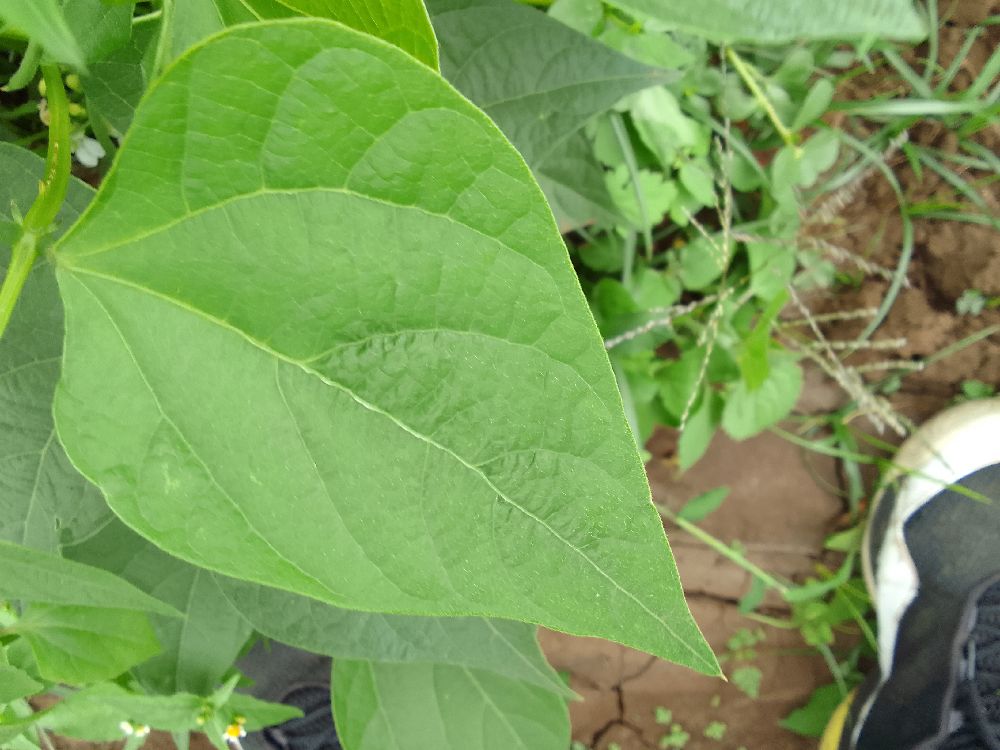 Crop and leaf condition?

common bean, healthy
